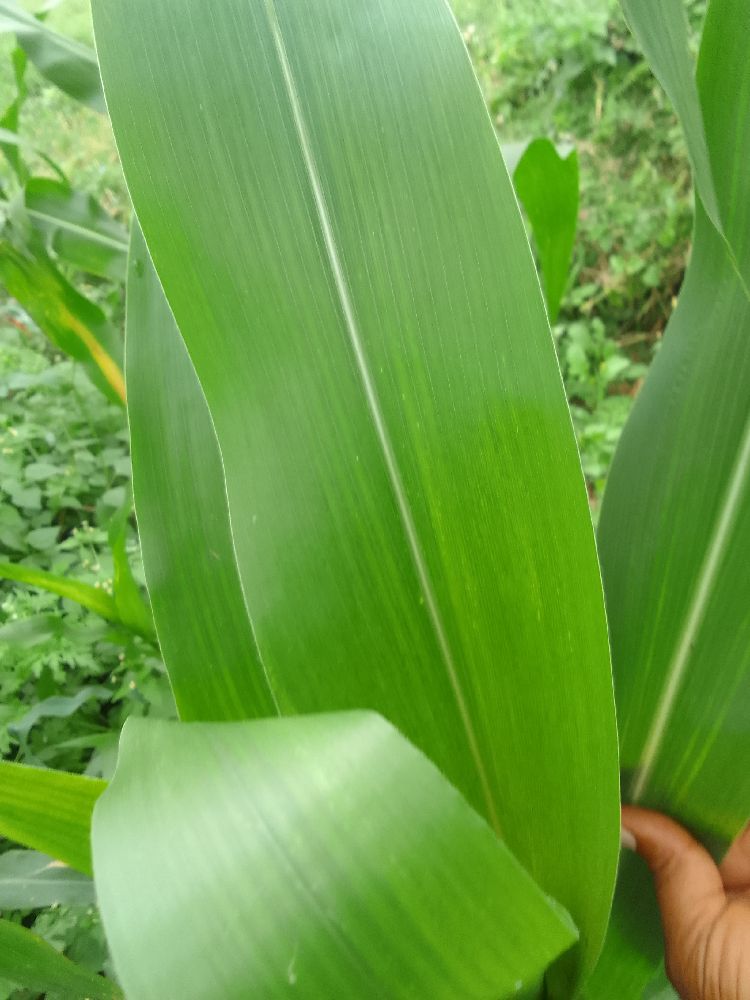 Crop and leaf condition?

maize, healthy
